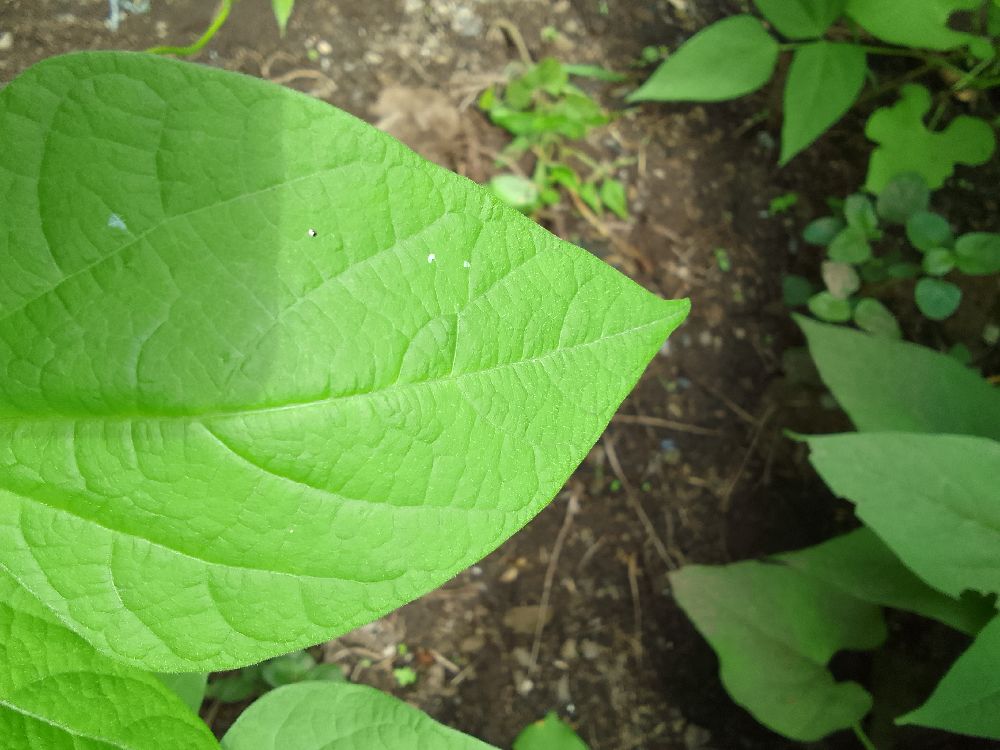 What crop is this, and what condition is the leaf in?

common bean, healthy
